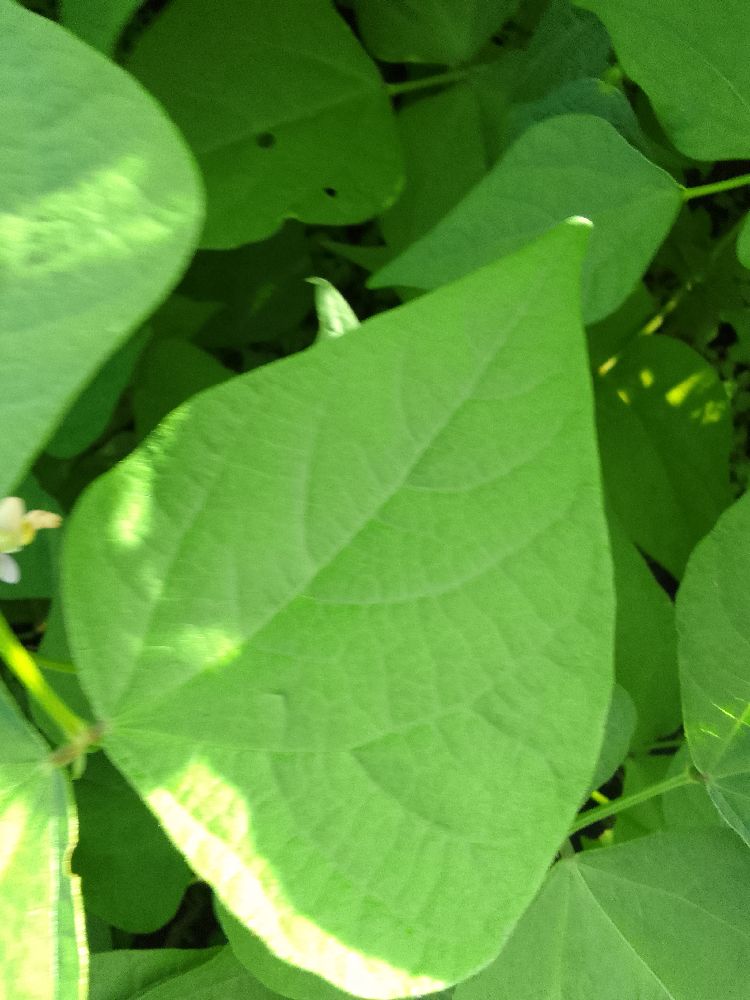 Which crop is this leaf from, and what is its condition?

common bean, healthy
